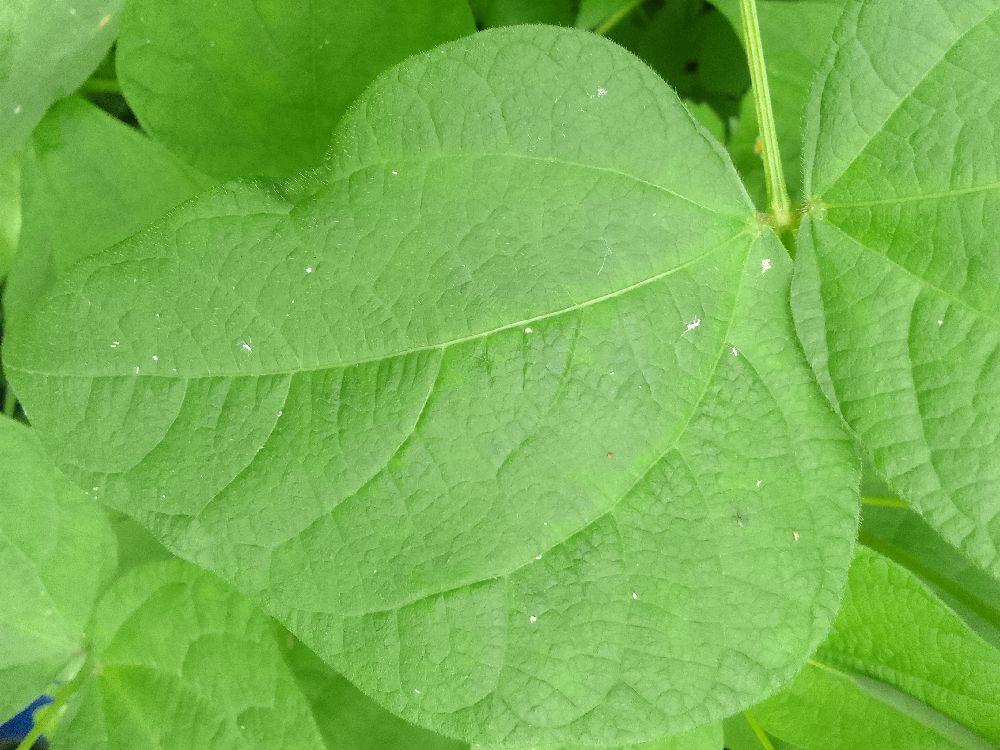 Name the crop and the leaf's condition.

common bean, healthy
